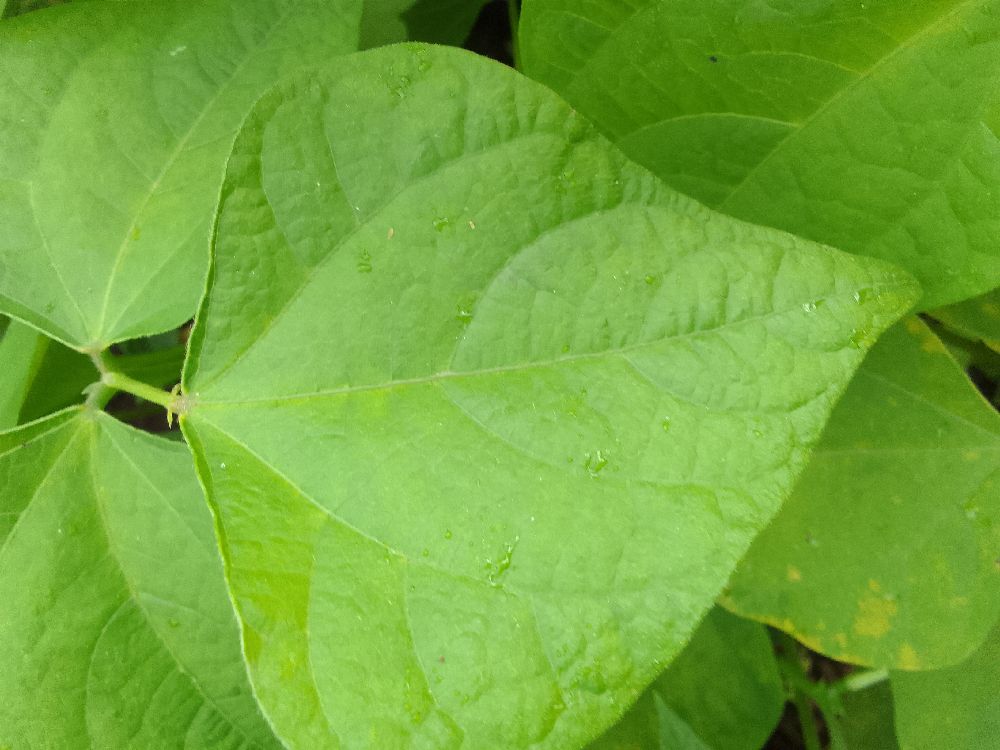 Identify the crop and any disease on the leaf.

common bean, healthy
